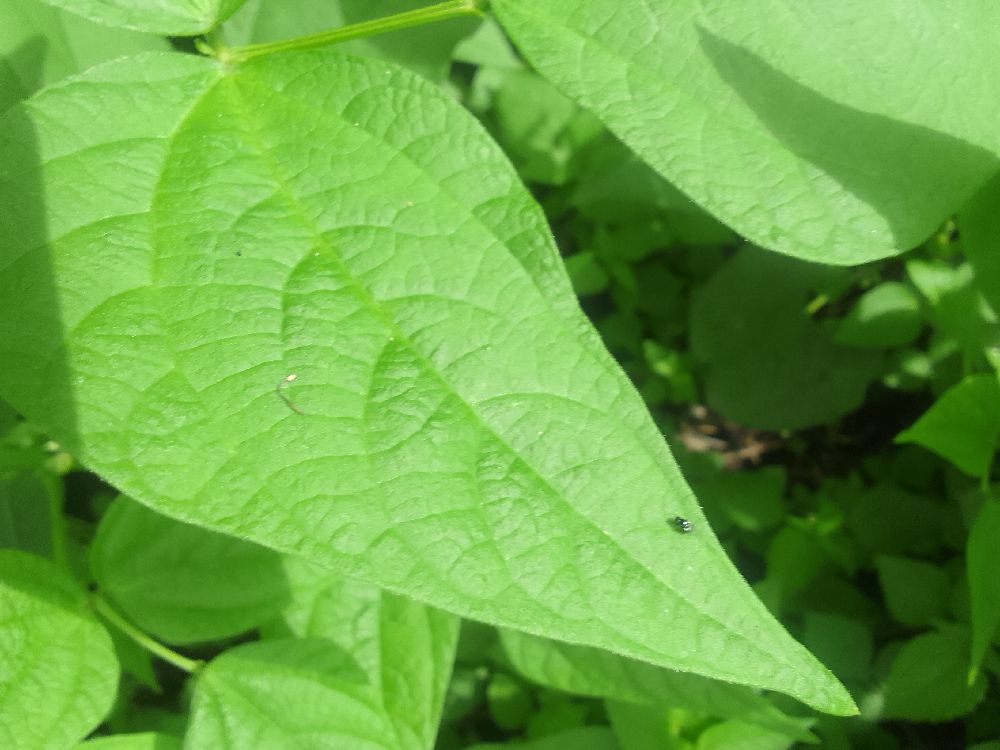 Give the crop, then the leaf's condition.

common bean, healthy
